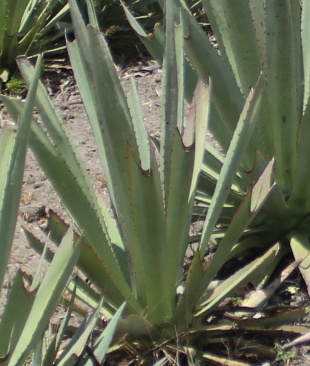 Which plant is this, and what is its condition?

agave, small
